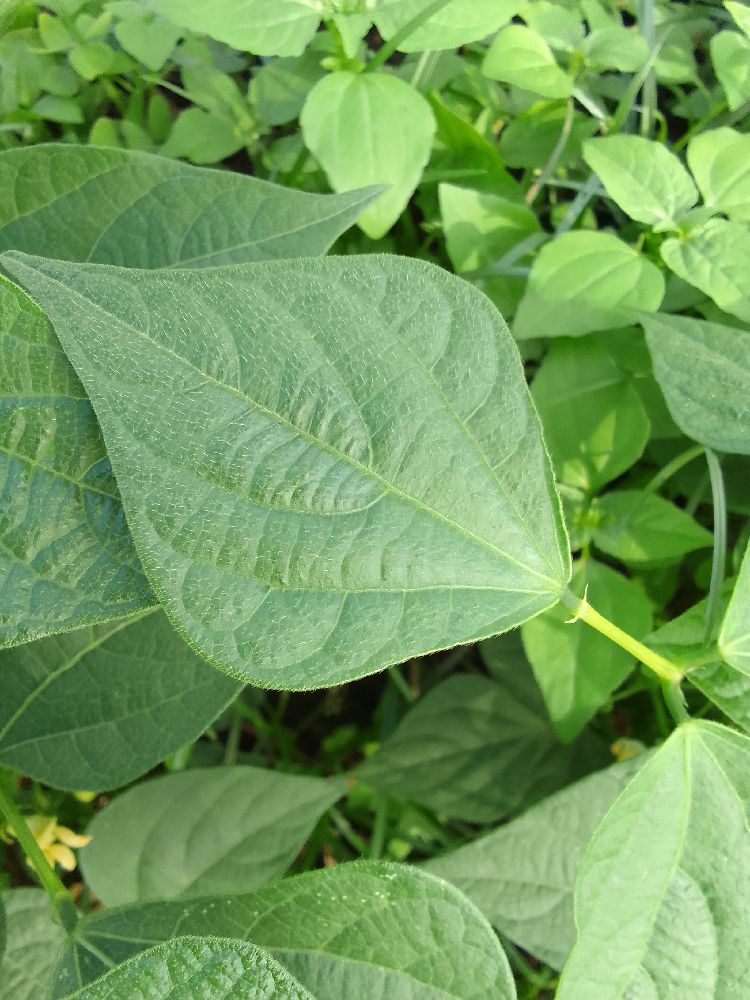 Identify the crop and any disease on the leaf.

common bean, healthy
